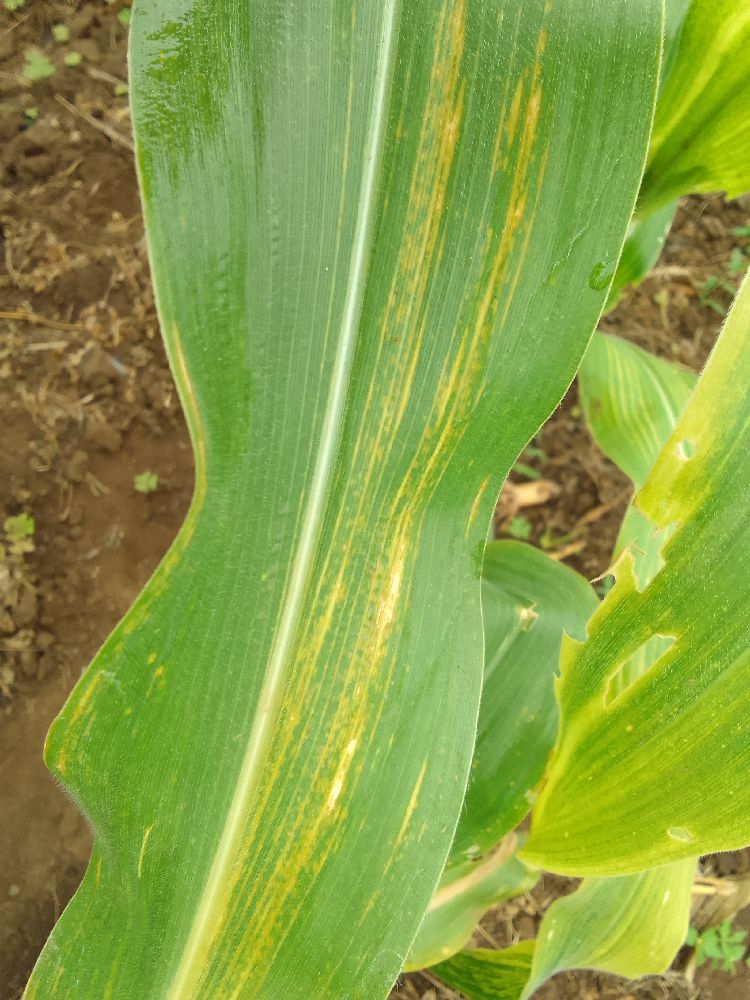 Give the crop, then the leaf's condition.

maize, maize lethal necrosis
